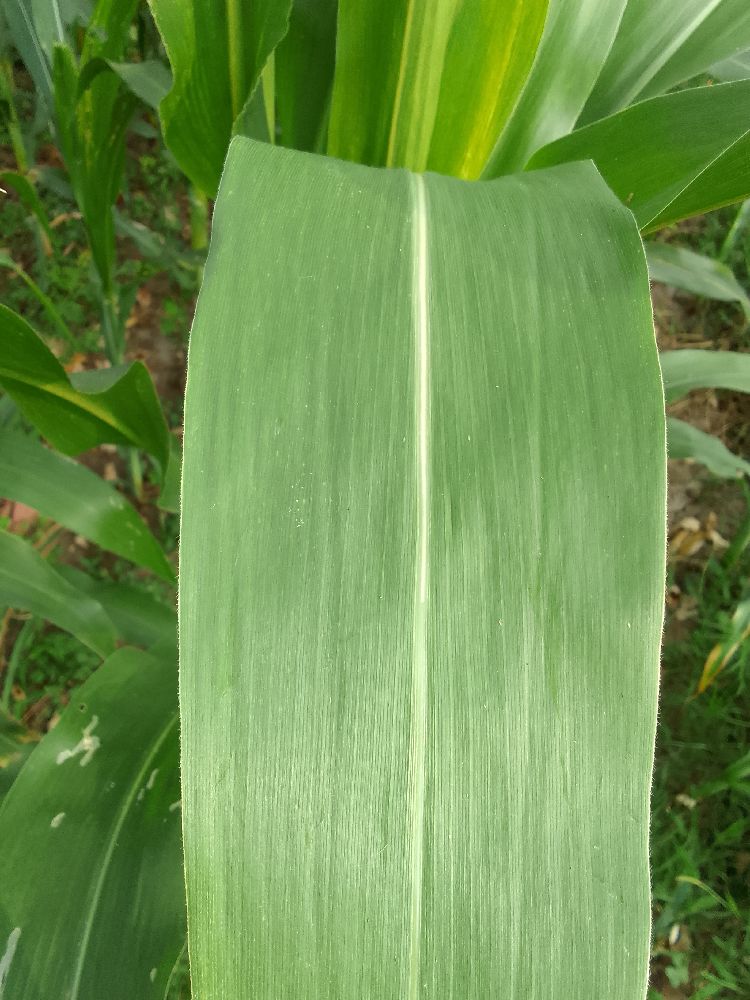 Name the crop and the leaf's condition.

maize, healthy
